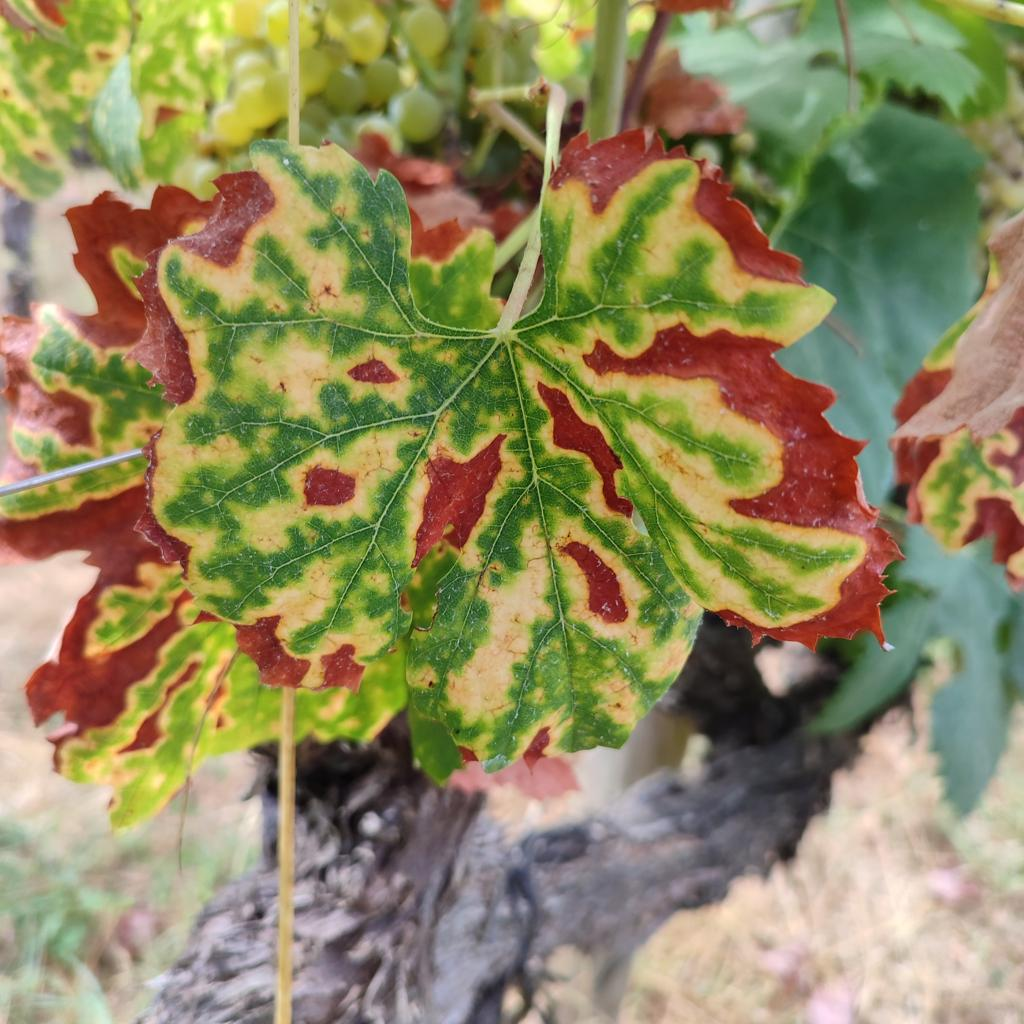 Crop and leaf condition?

grapevine, esca complex
